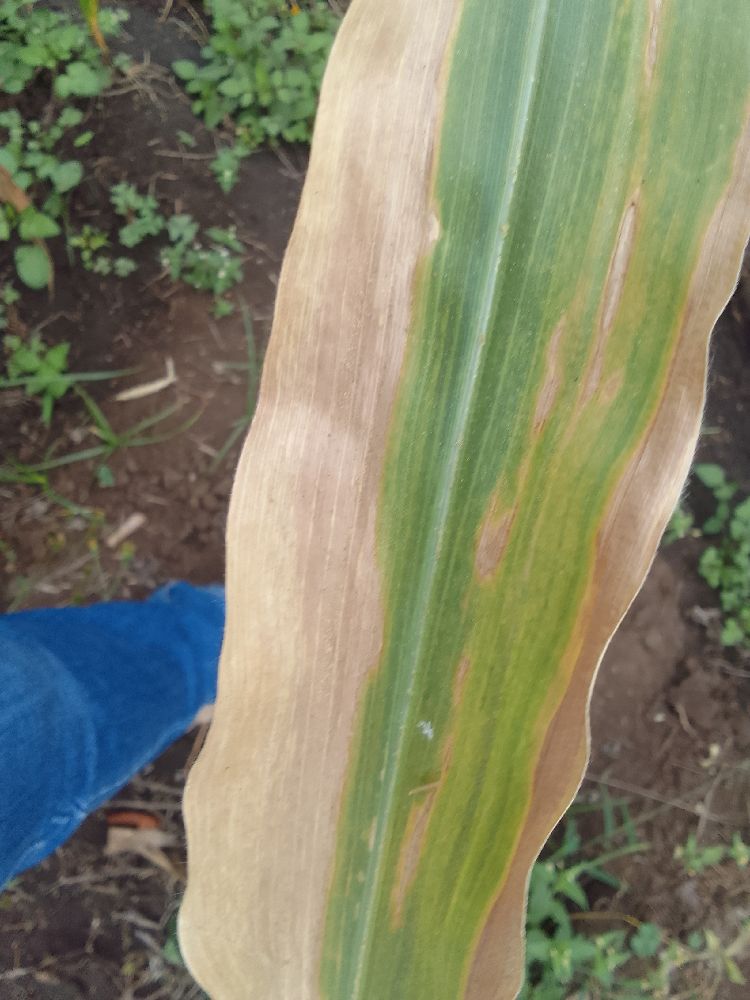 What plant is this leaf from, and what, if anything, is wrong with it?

maize, maize lethal necrosis
